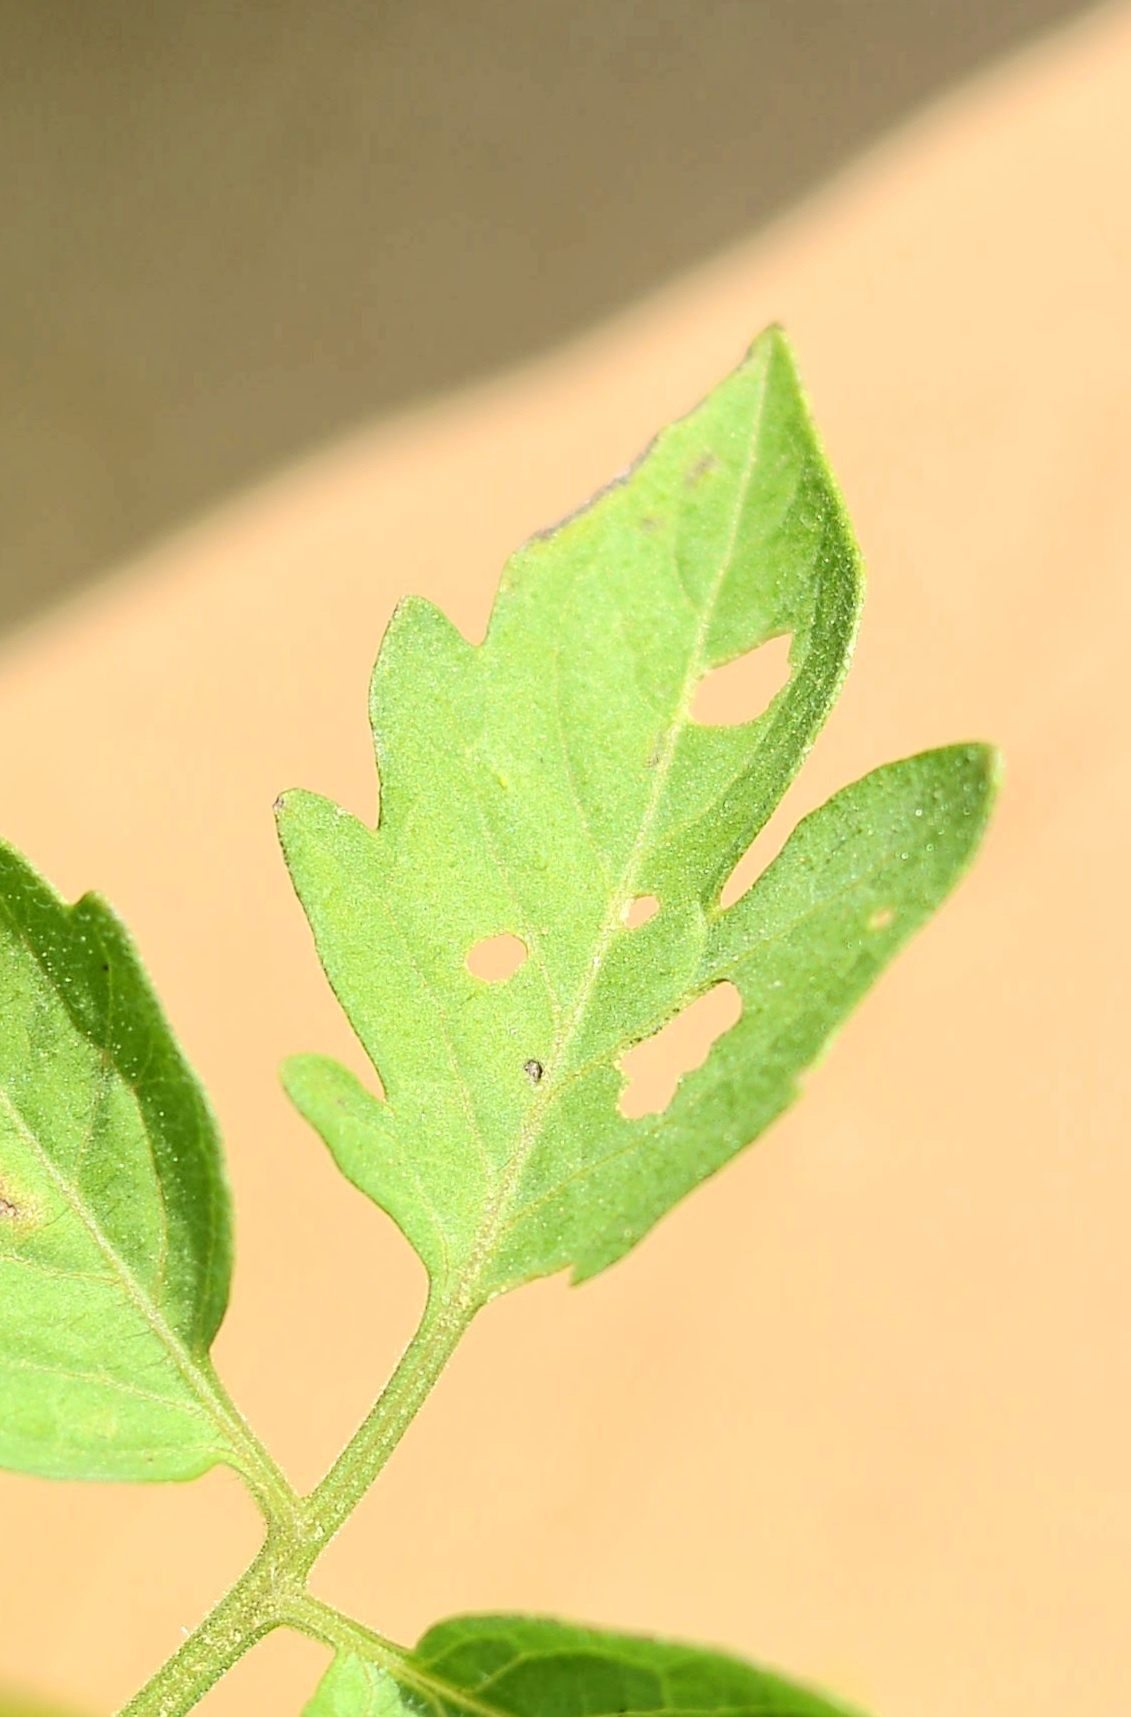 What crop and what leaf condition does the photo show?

tomato, infected
